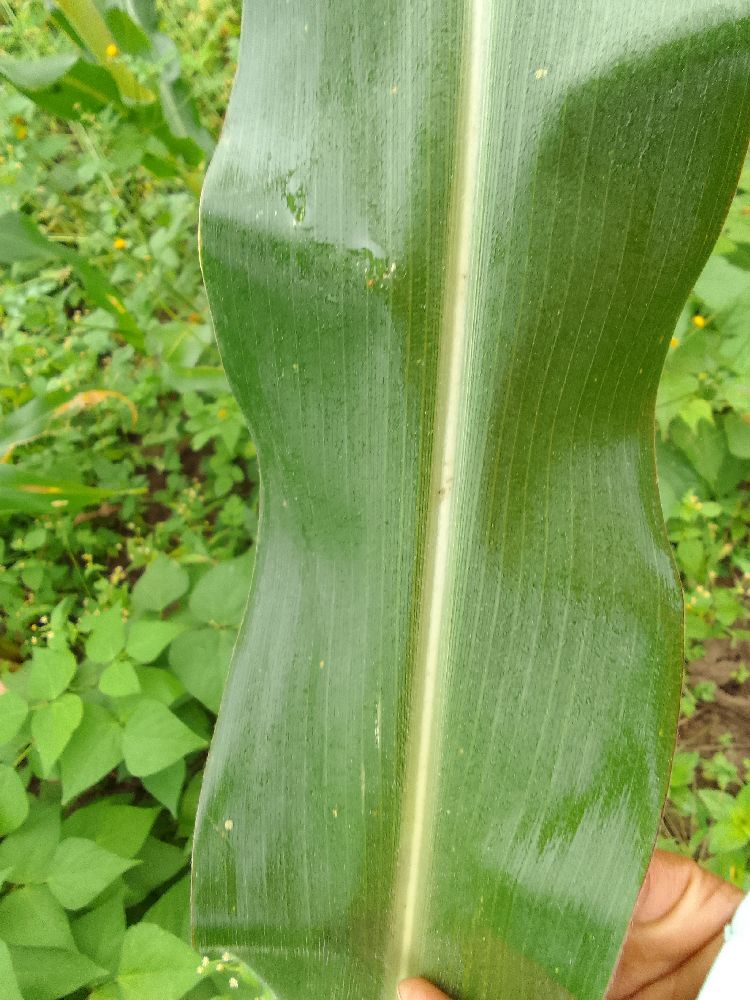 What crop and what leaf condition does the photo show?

maize, healthy
